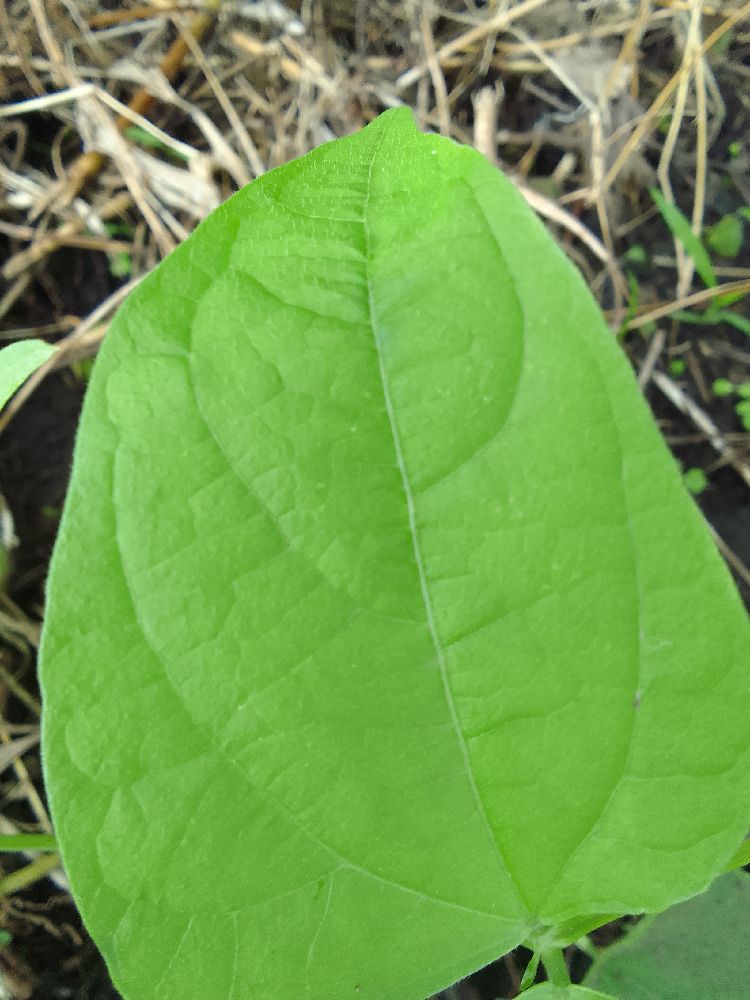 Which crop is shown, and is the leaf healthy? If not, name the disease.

common bean, healthy
